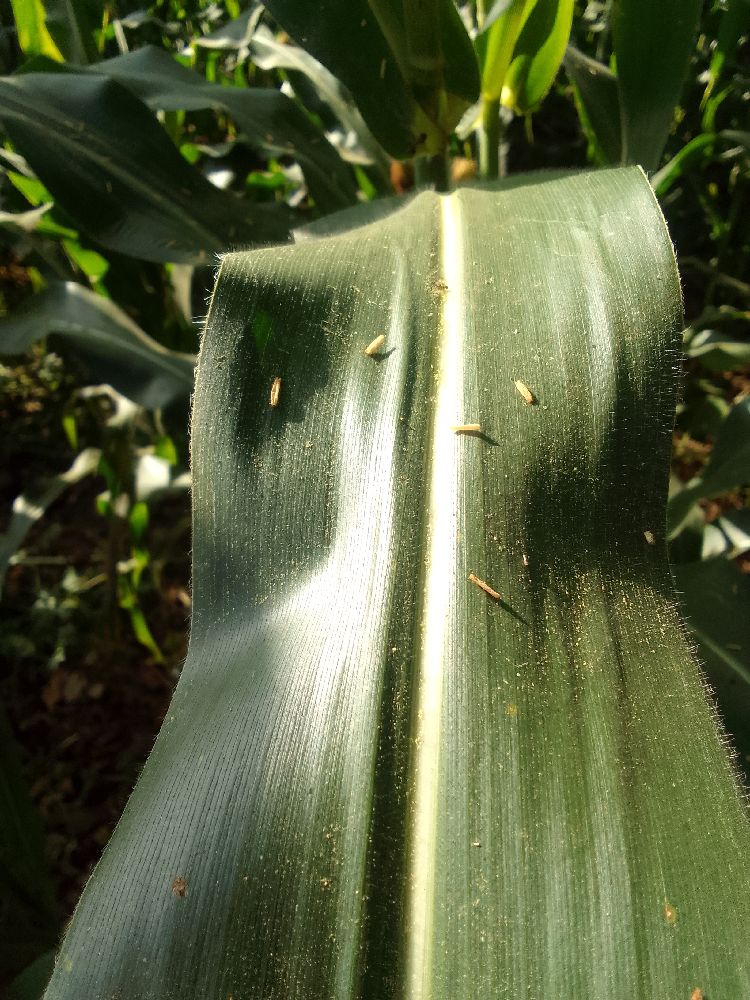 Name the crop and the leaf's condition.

maize, healthy
